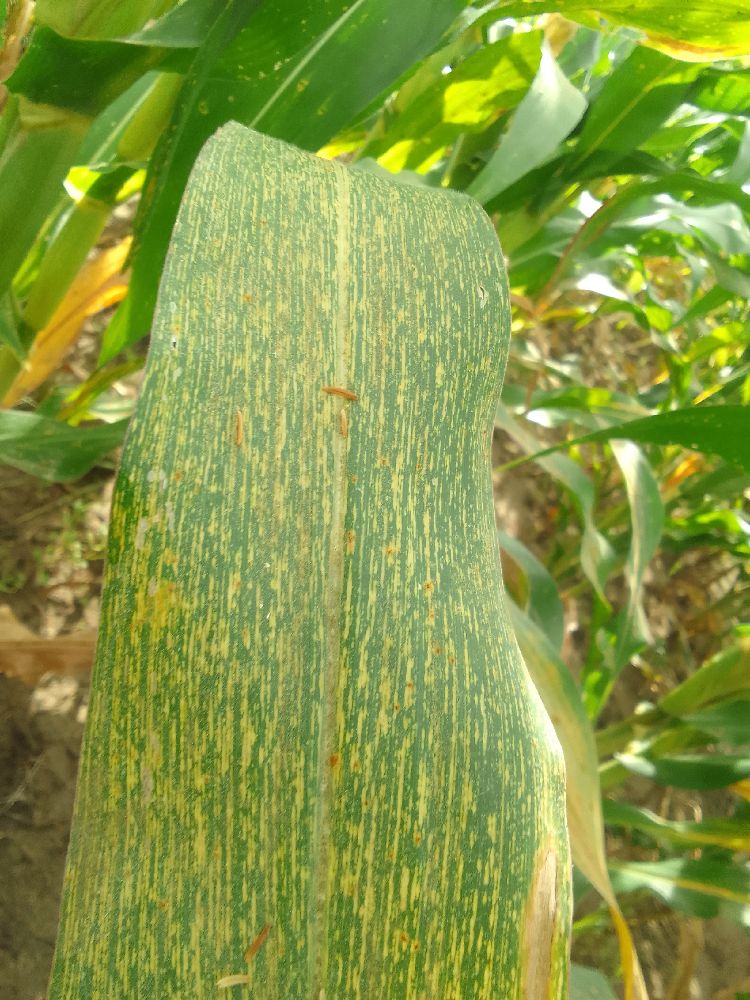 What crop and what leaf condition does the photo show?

maize, maize streak virus
